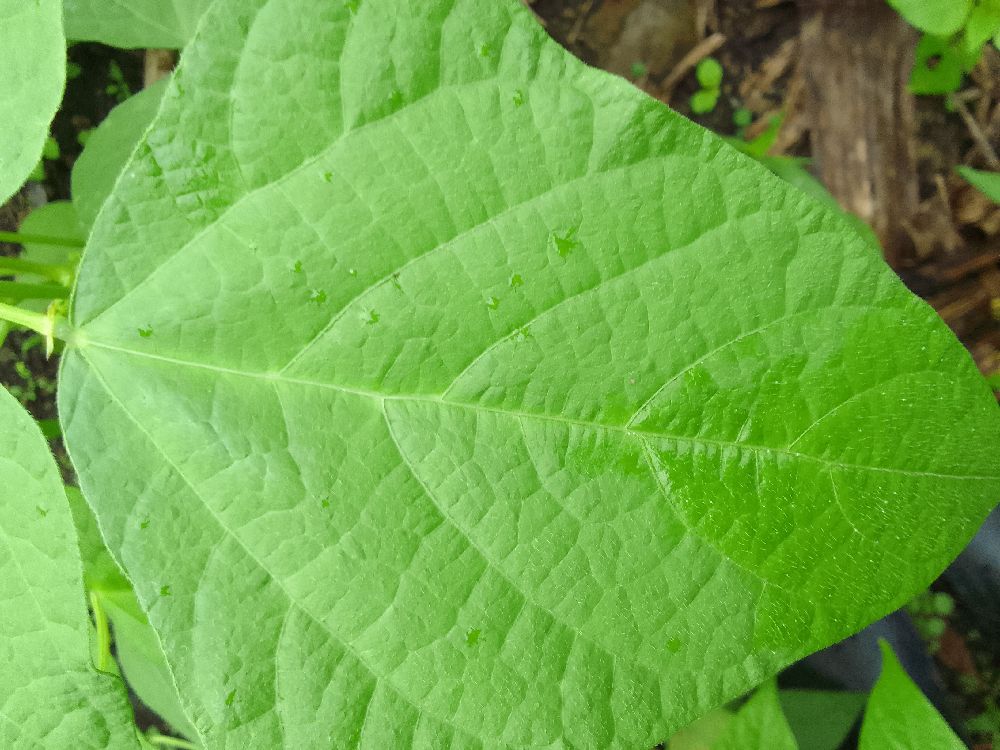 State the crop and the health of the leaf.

common bean, healthy
